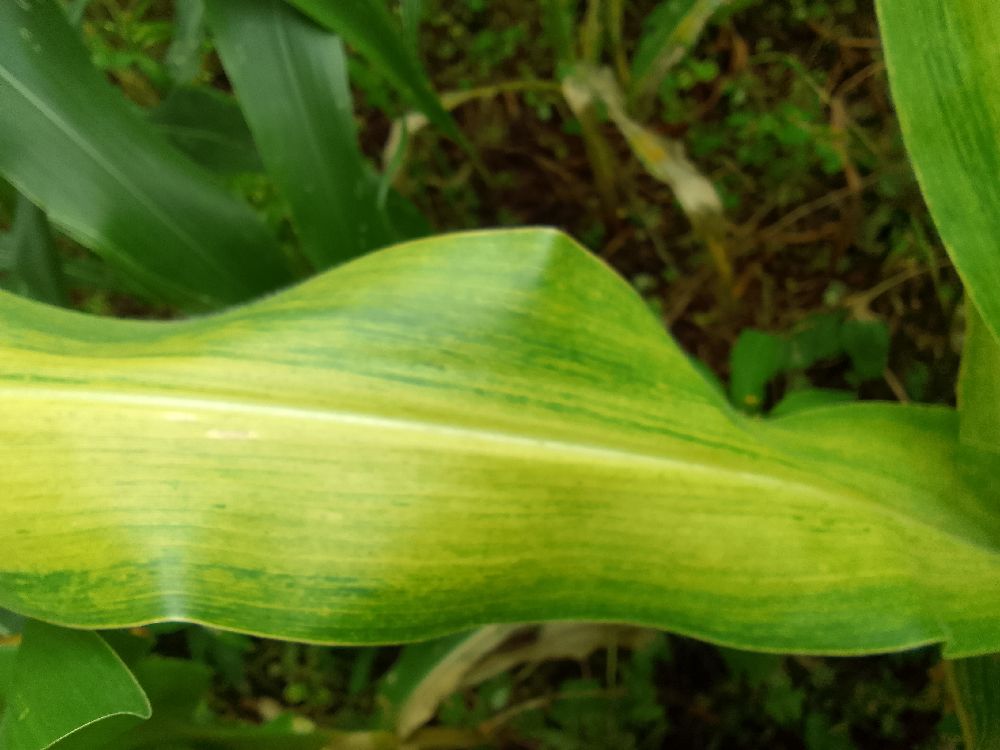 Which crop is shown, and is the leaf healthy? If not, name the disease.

maize, maize lethal necrosis
